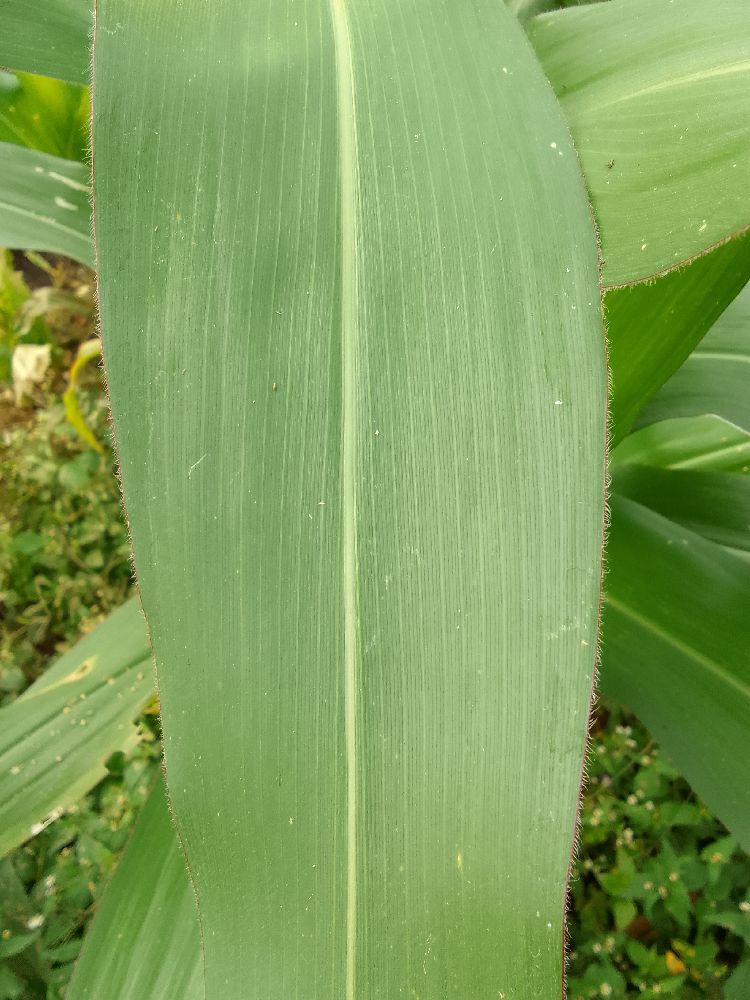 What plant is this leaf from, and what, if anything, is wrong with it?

maize, healthy
